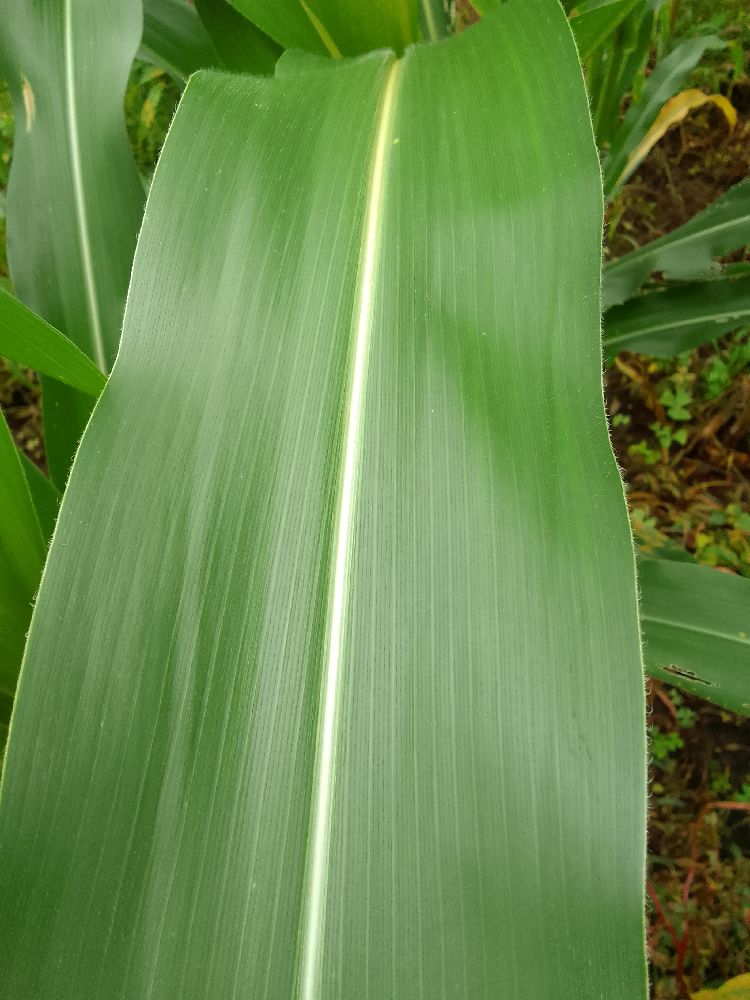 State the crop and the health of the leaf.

maize, healthy
